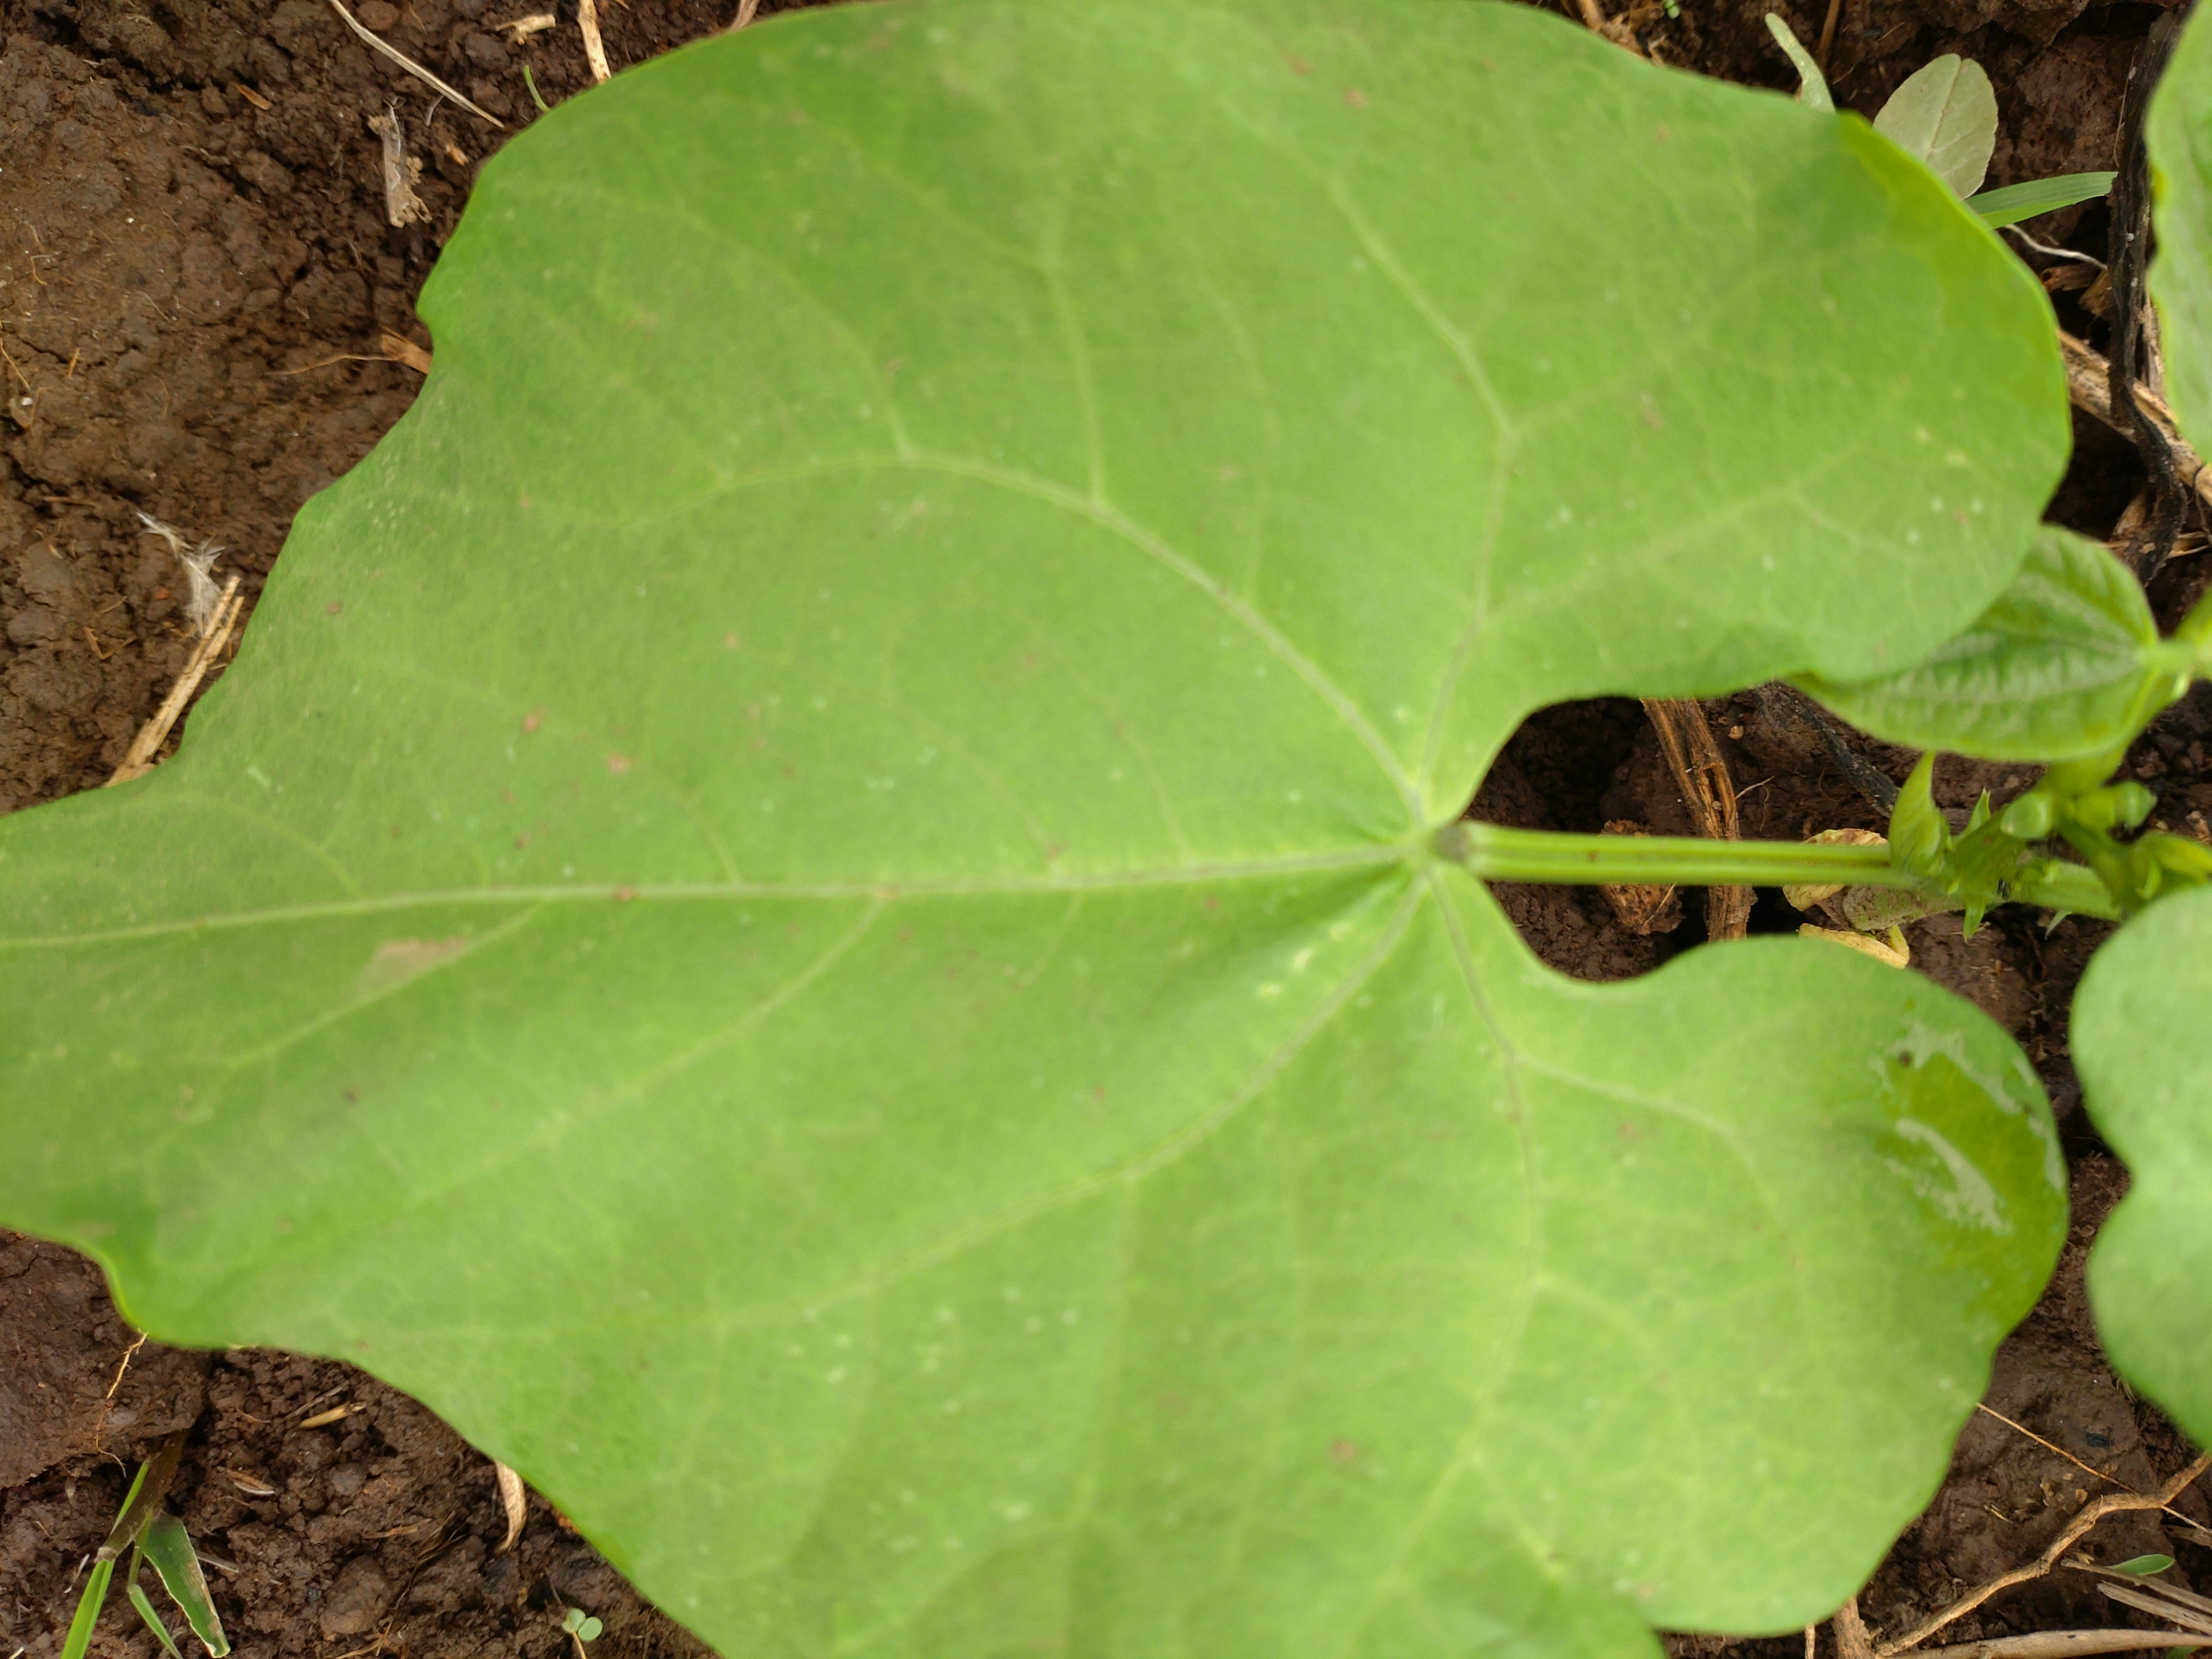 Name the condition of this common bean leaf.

healthy
